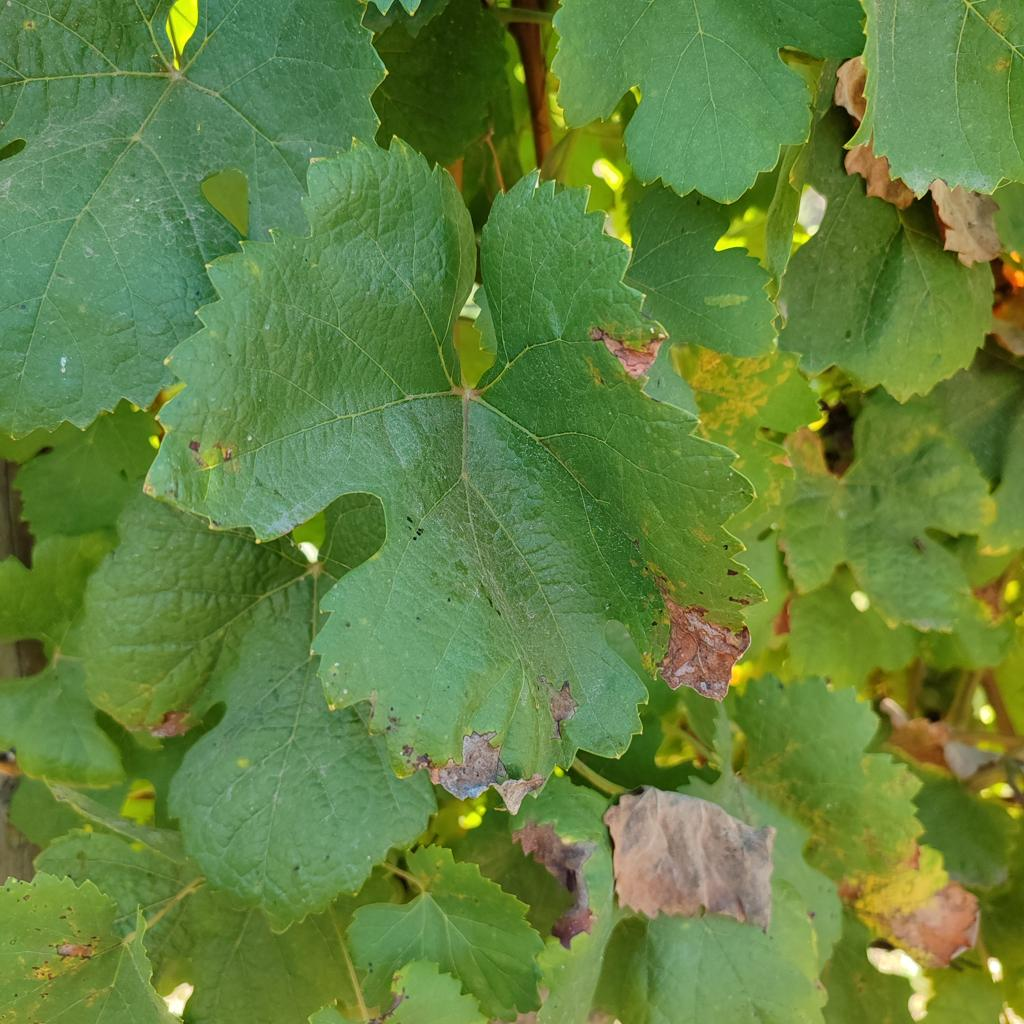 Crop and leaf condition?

grapevine, downy mildew
